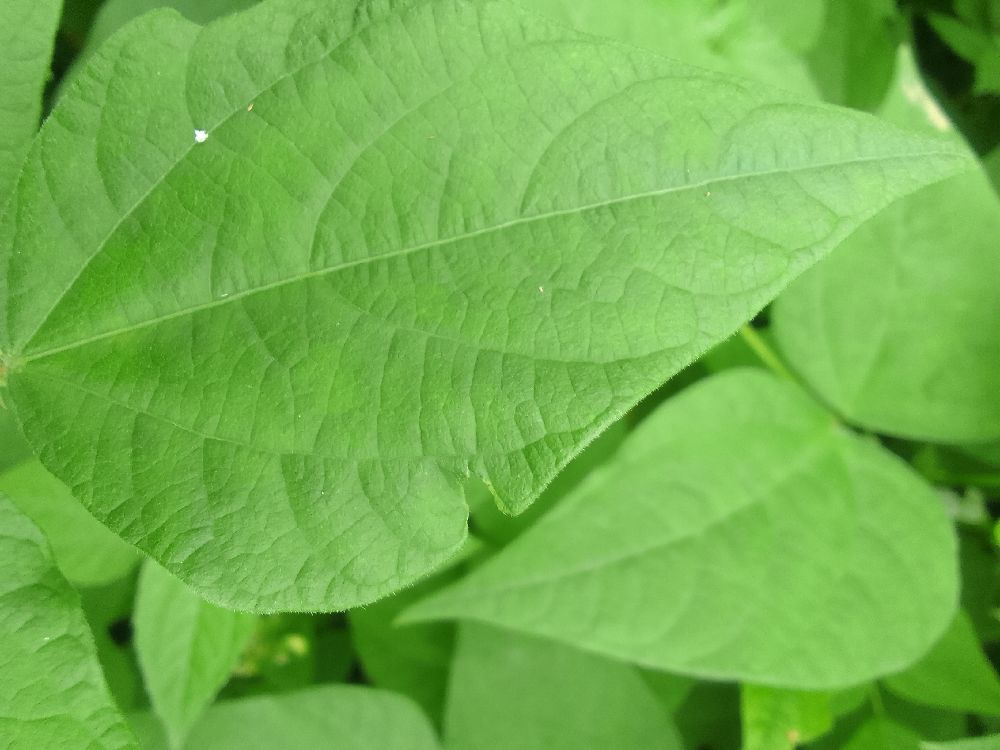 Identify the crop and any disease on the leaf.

common bean, healthy
